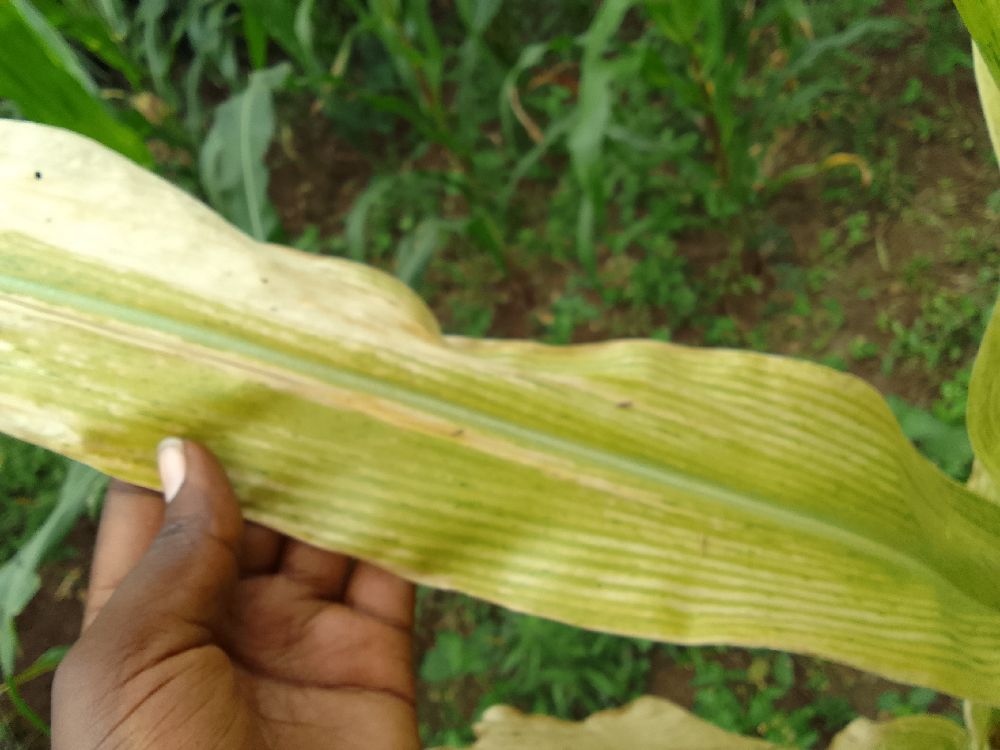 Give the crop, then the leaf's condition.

maize, maize lethal necrosis
